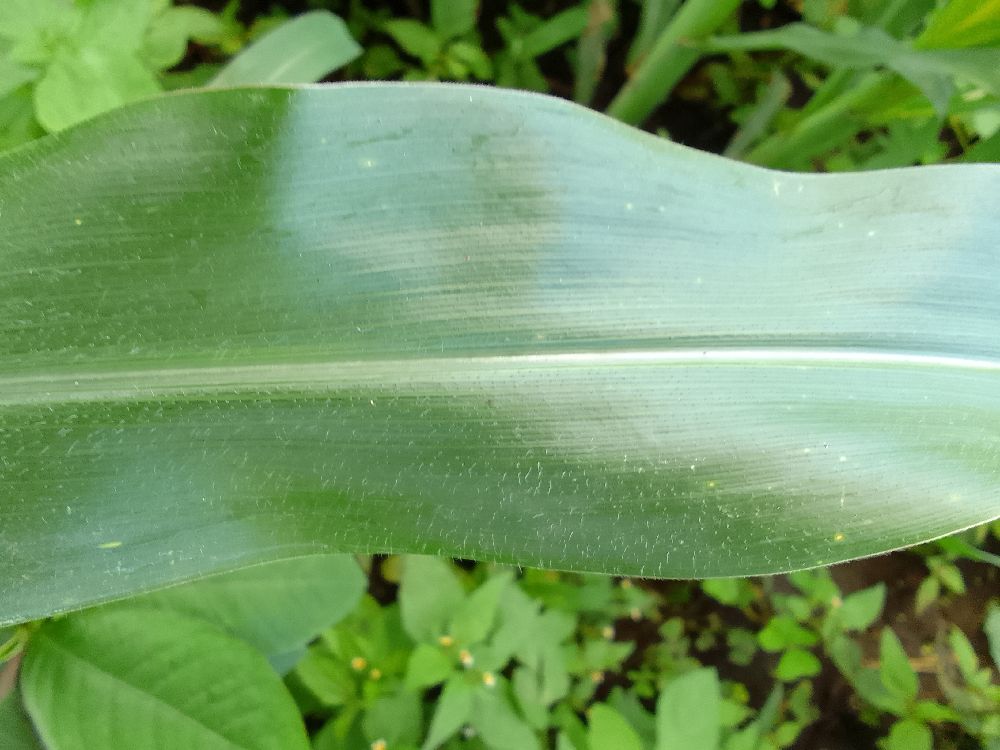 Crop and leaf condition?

maize, healthy
